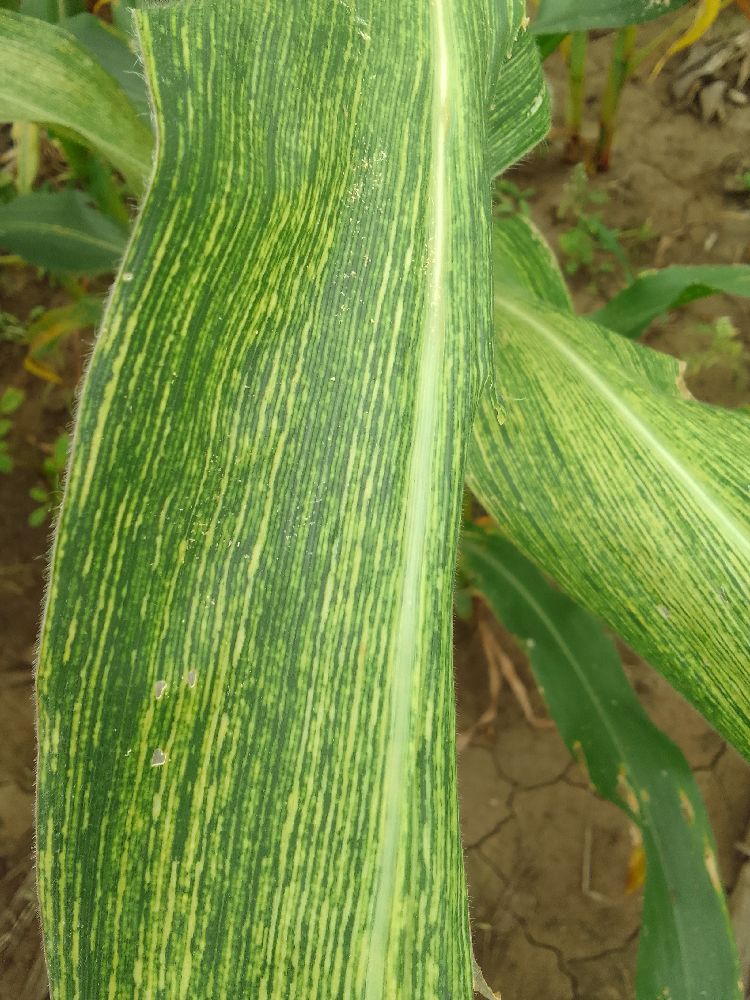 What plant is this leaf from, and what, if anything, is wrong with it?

maize, maize streak virus
